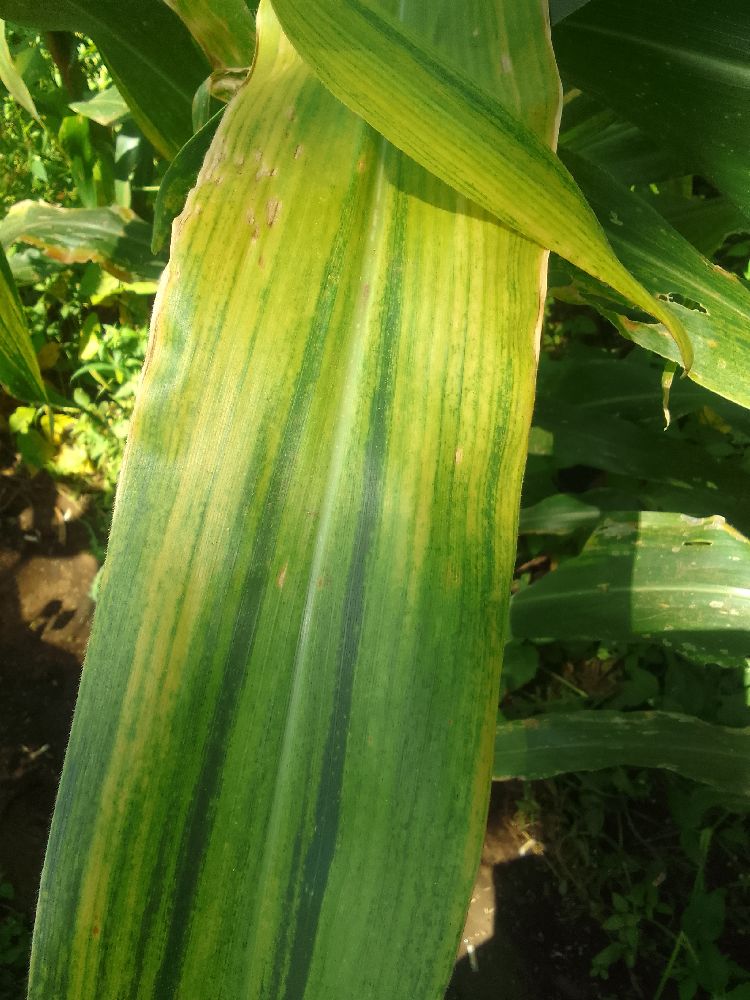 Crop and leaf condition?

maize, maize lethal necrosis
